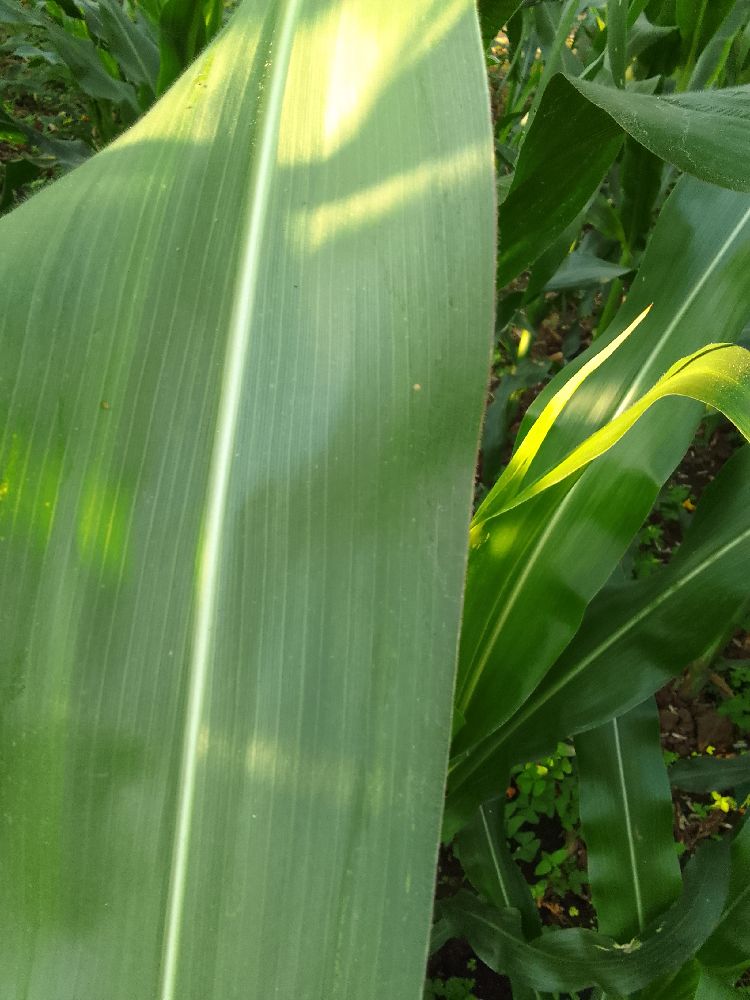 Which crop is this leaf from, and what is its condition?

maize, healthy
